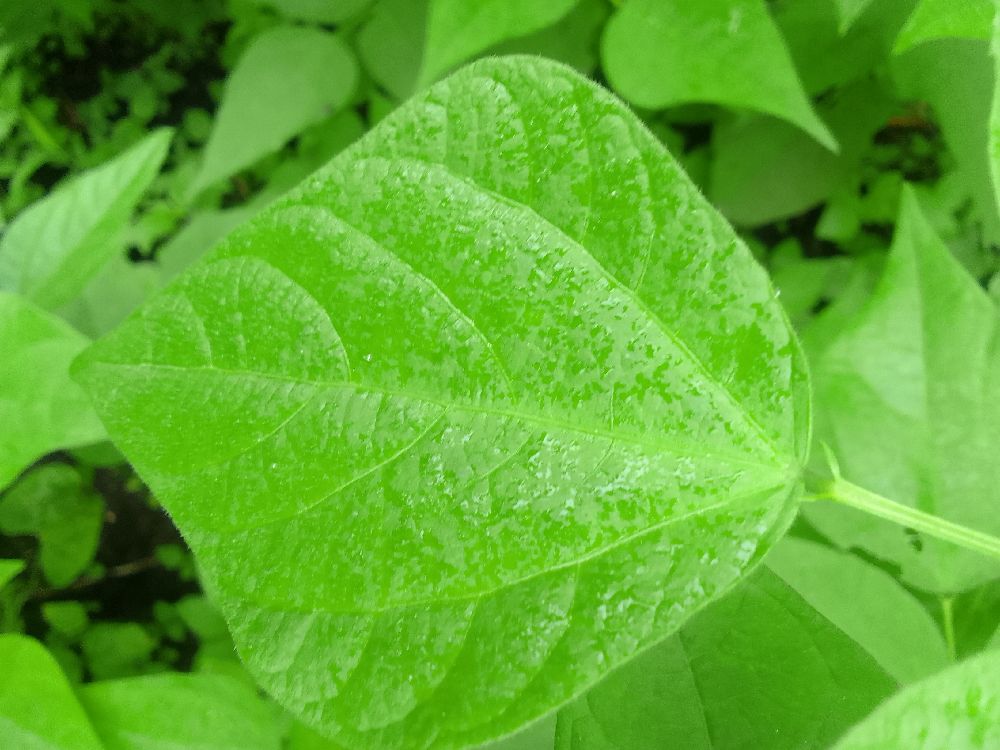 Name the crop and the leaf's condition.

common bean, healthy
